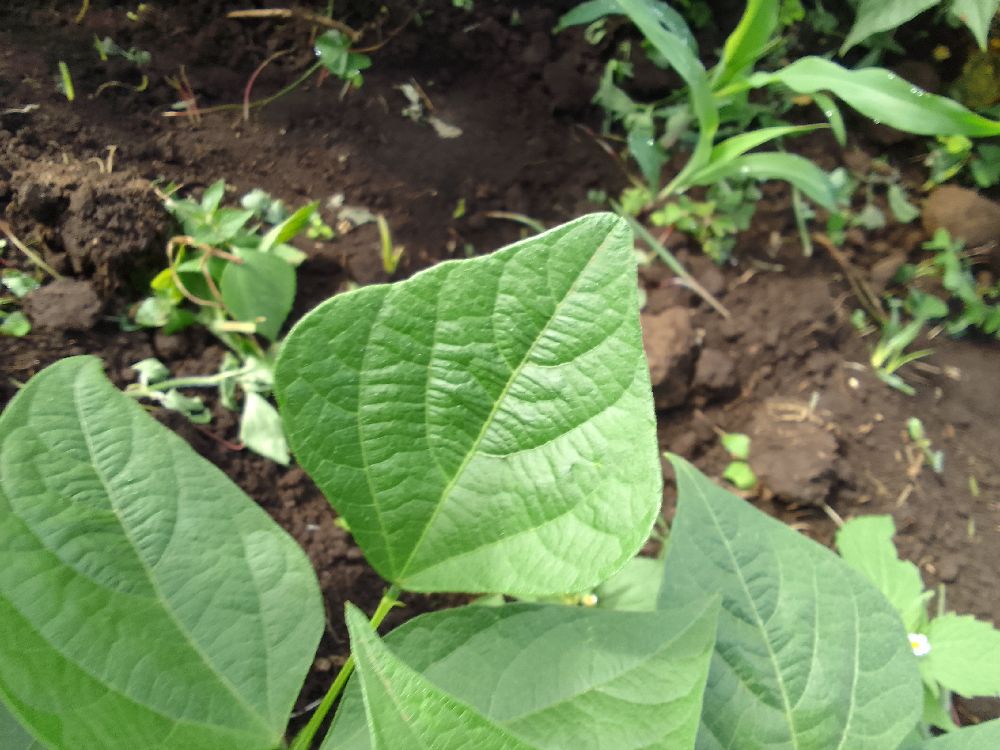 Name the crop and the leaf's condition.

common bean, healthy
